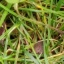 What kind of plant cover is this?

grass
